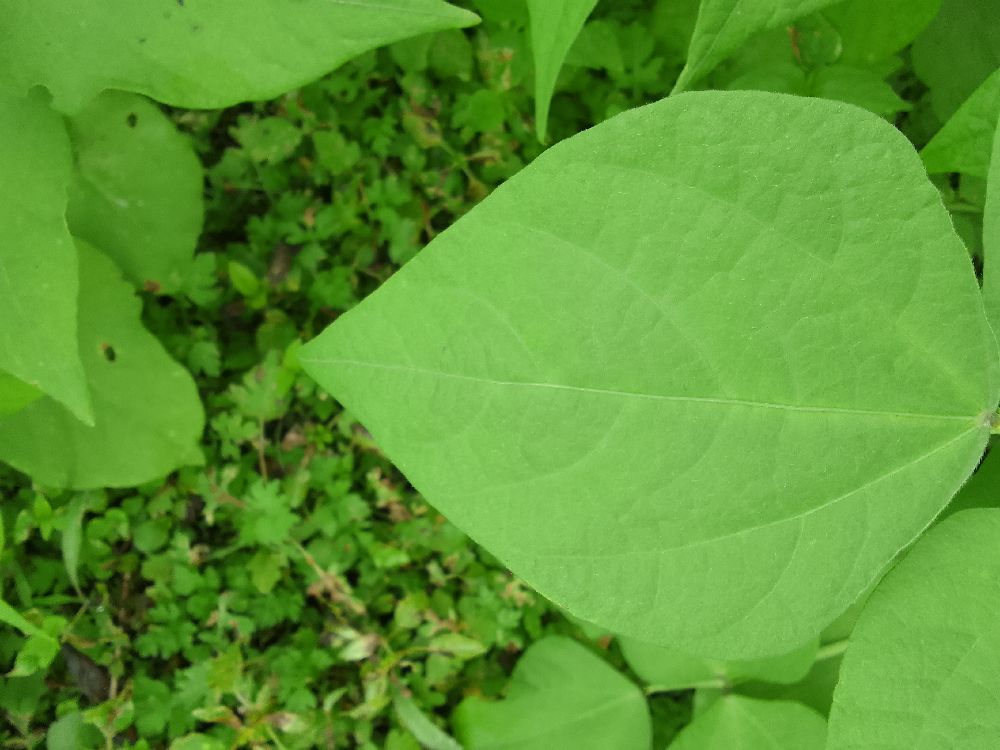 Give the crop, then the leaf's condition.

common bean, healthy
